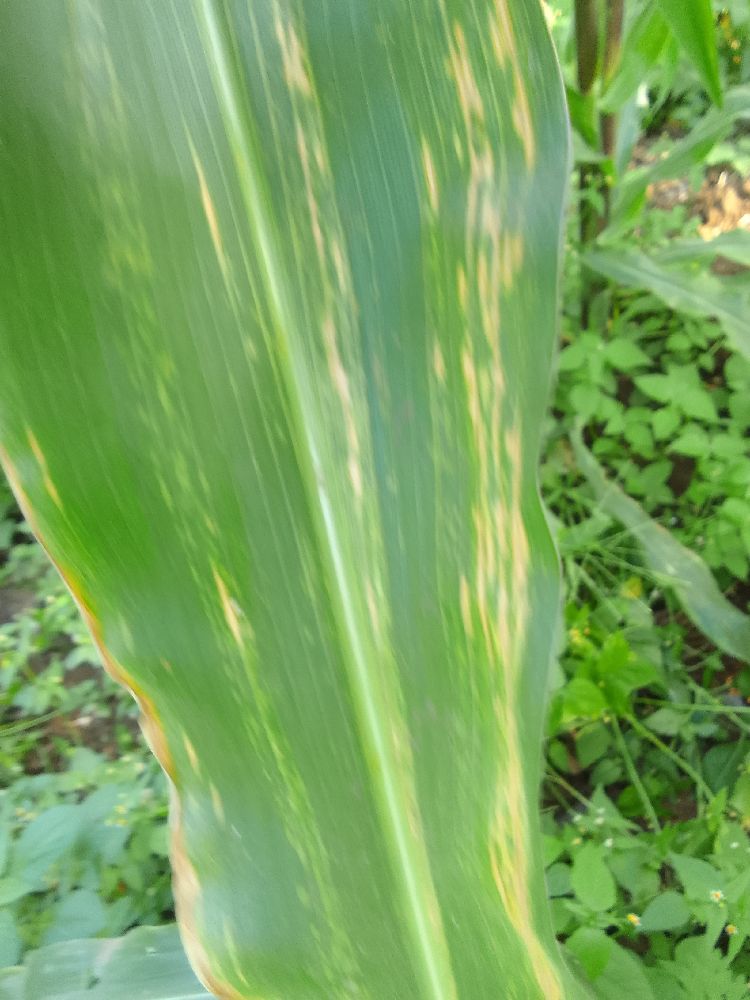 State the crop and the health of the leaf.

maize, maize lethal necrosis
